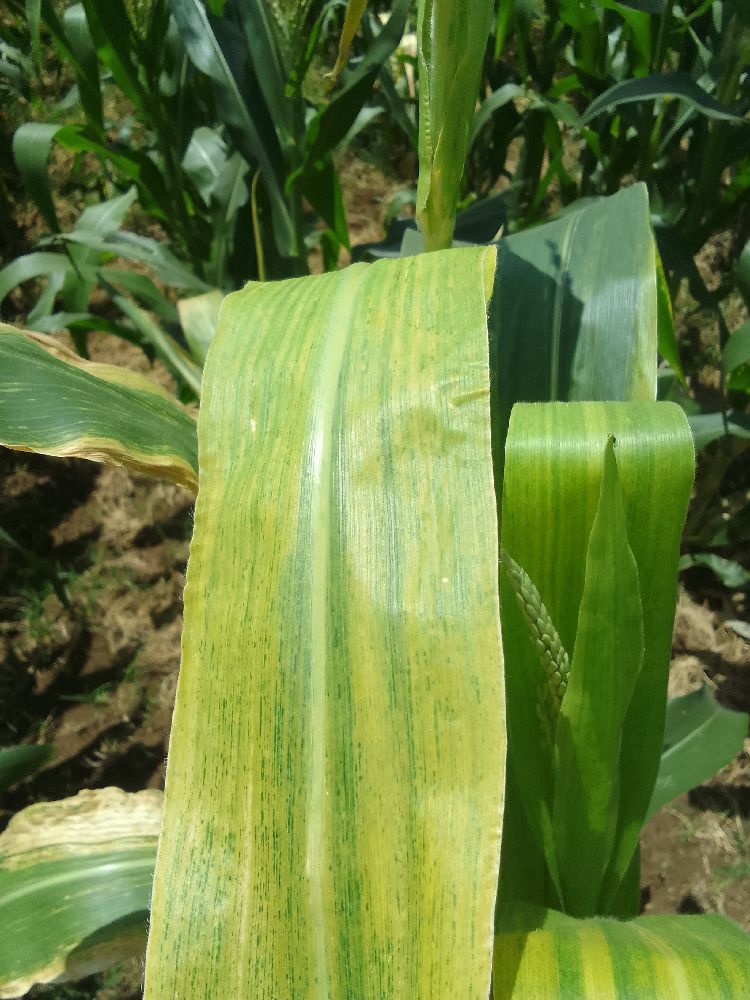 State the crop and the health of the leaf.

maize, maize lethal necrosis
